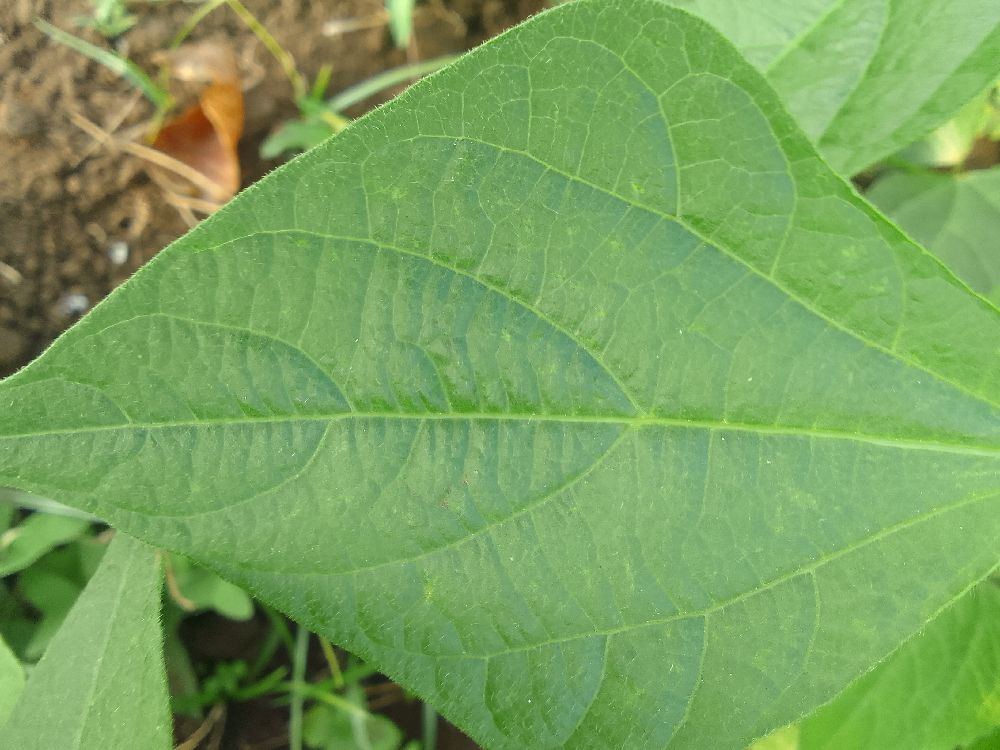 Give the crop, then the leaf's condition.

common bean, healthy
